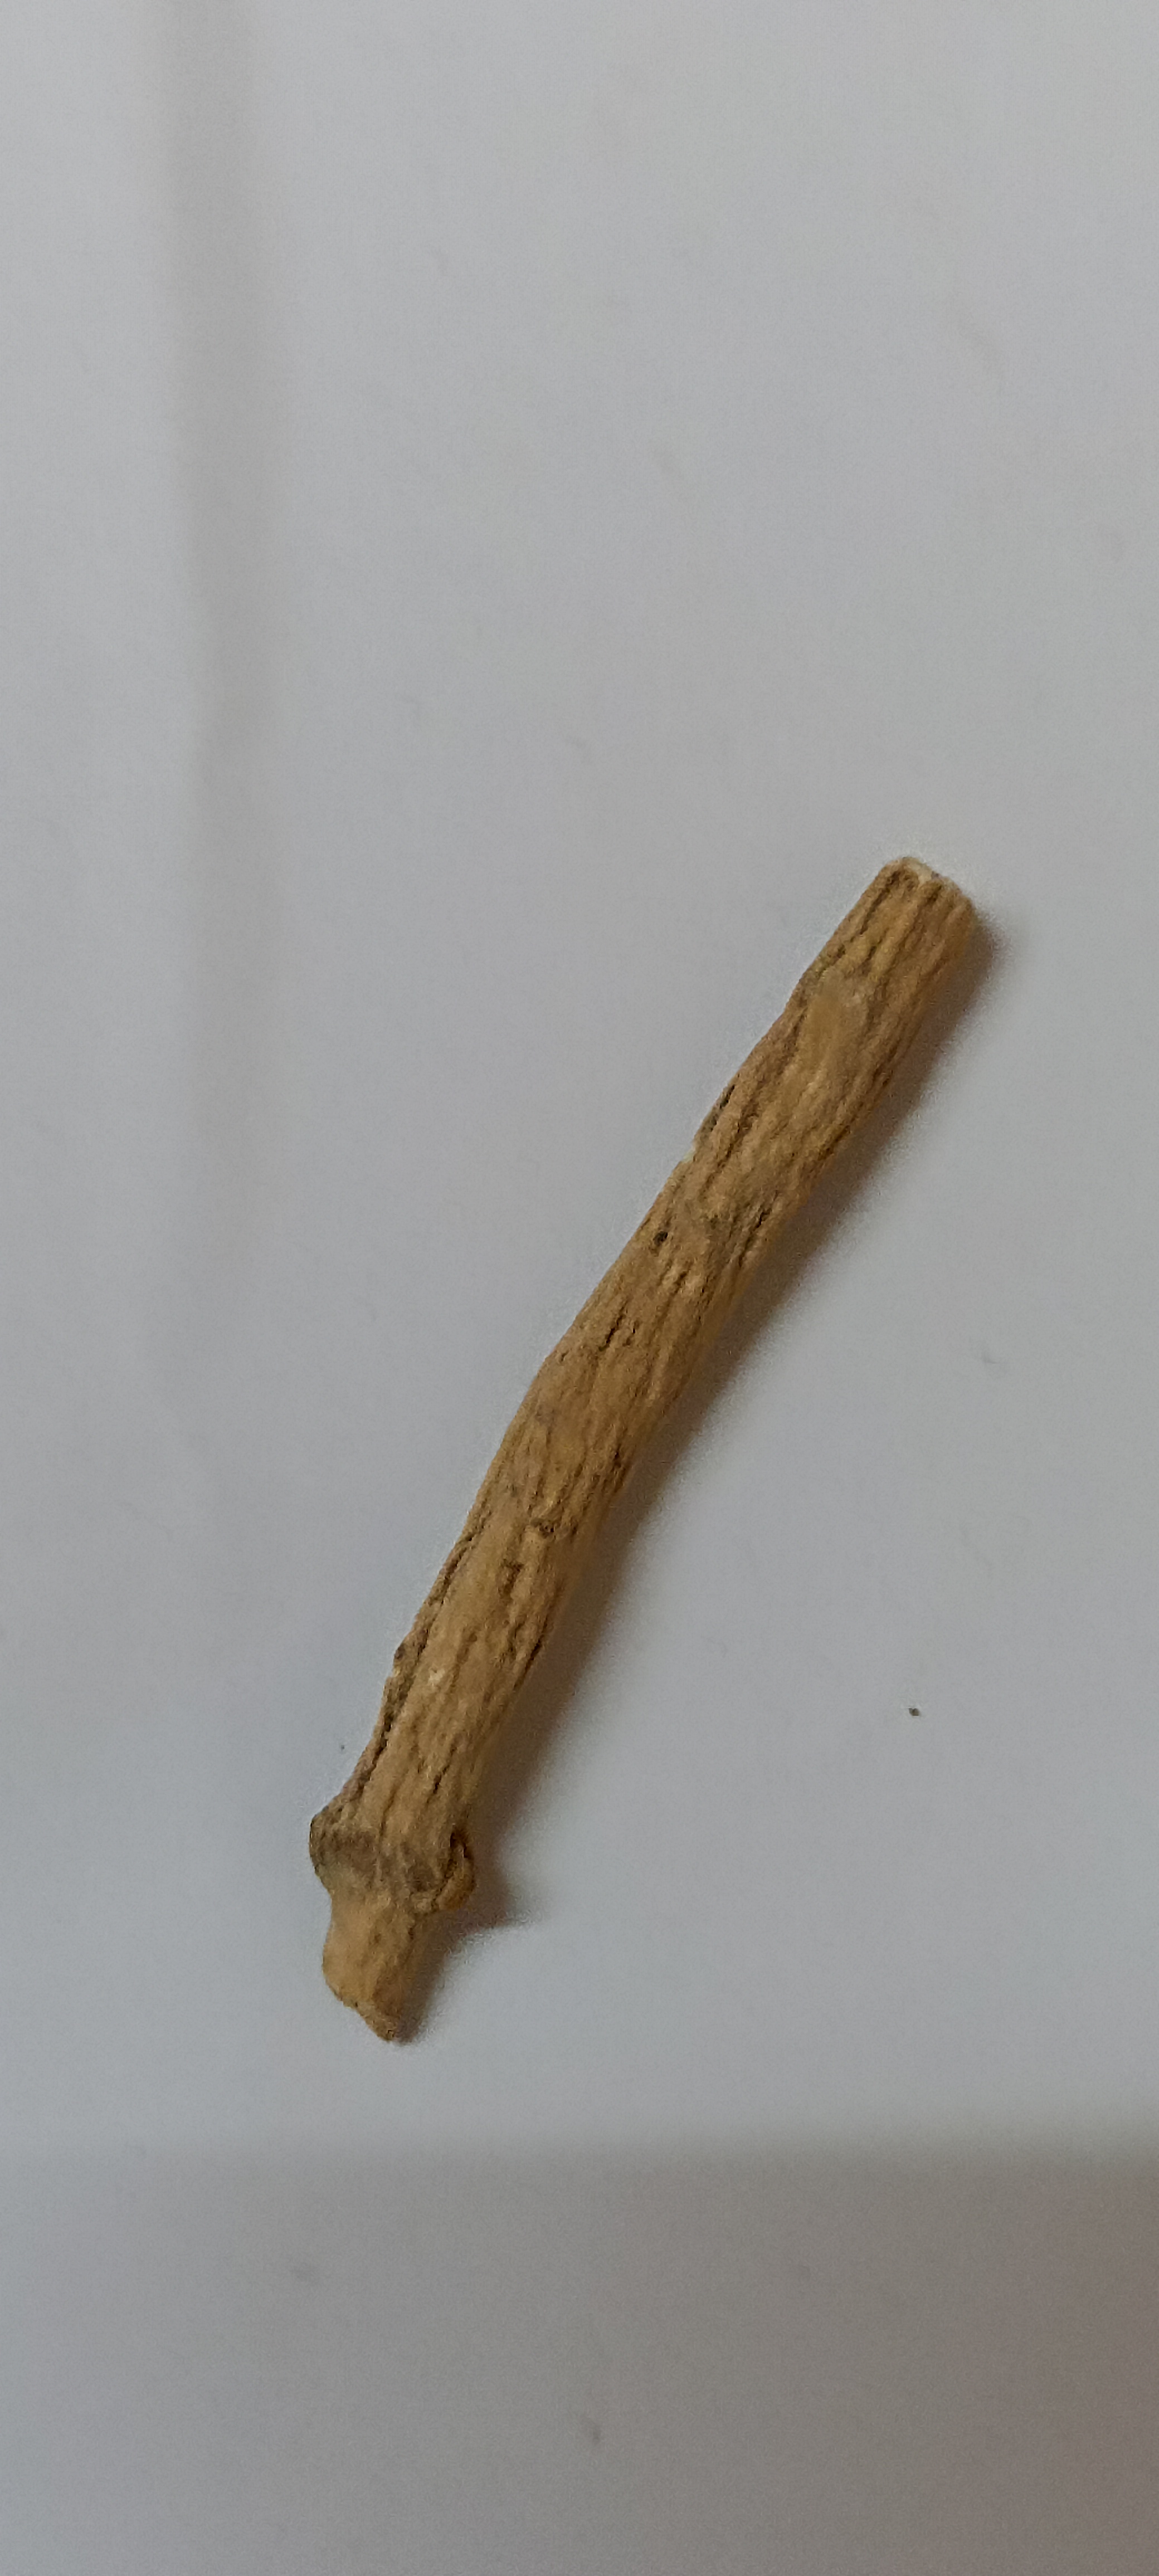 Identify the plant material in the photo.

ashwagandha
